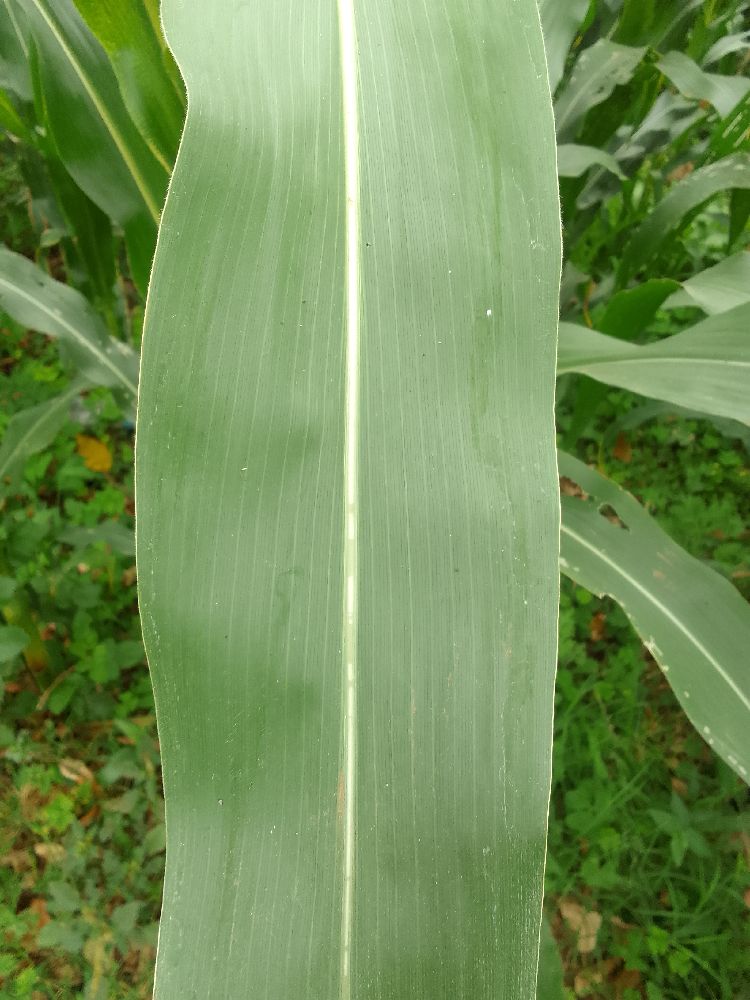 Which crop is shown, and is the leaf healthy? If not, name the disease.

maize, healthy
